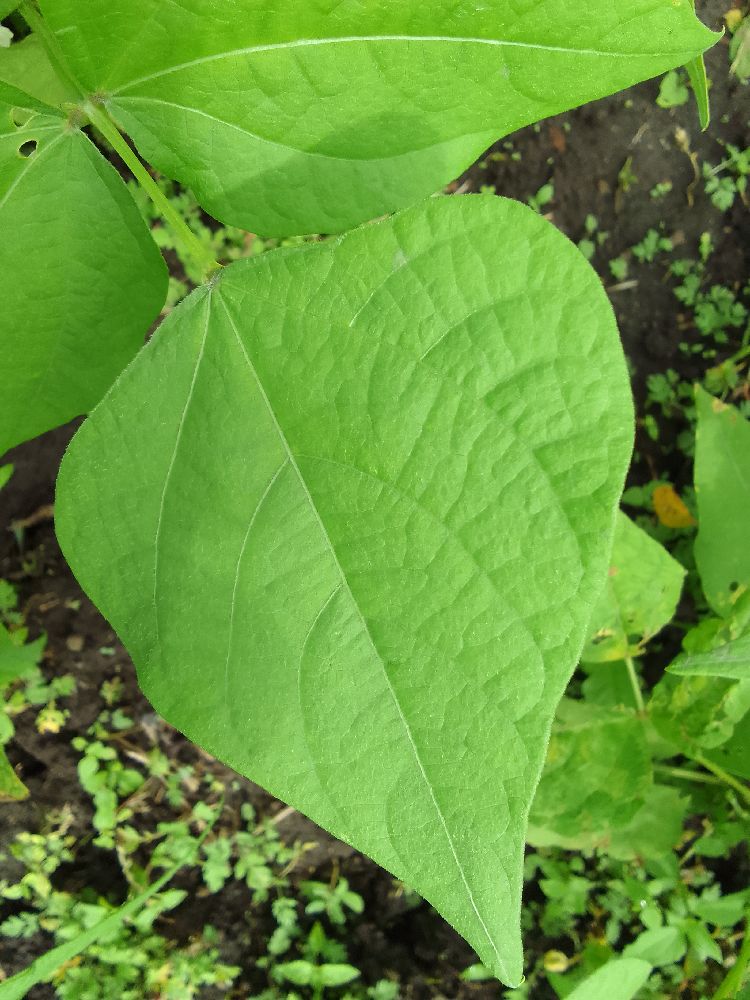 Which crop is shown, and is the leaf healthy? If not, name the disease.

common bean, healthy
